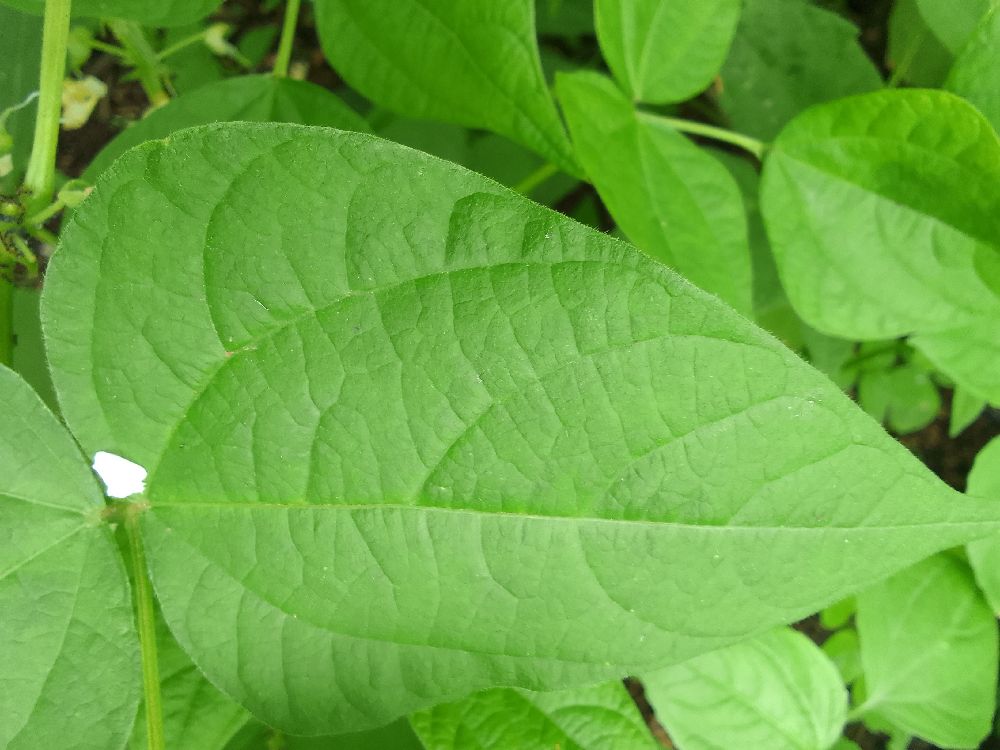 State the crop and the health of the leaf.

common bean, healthy
